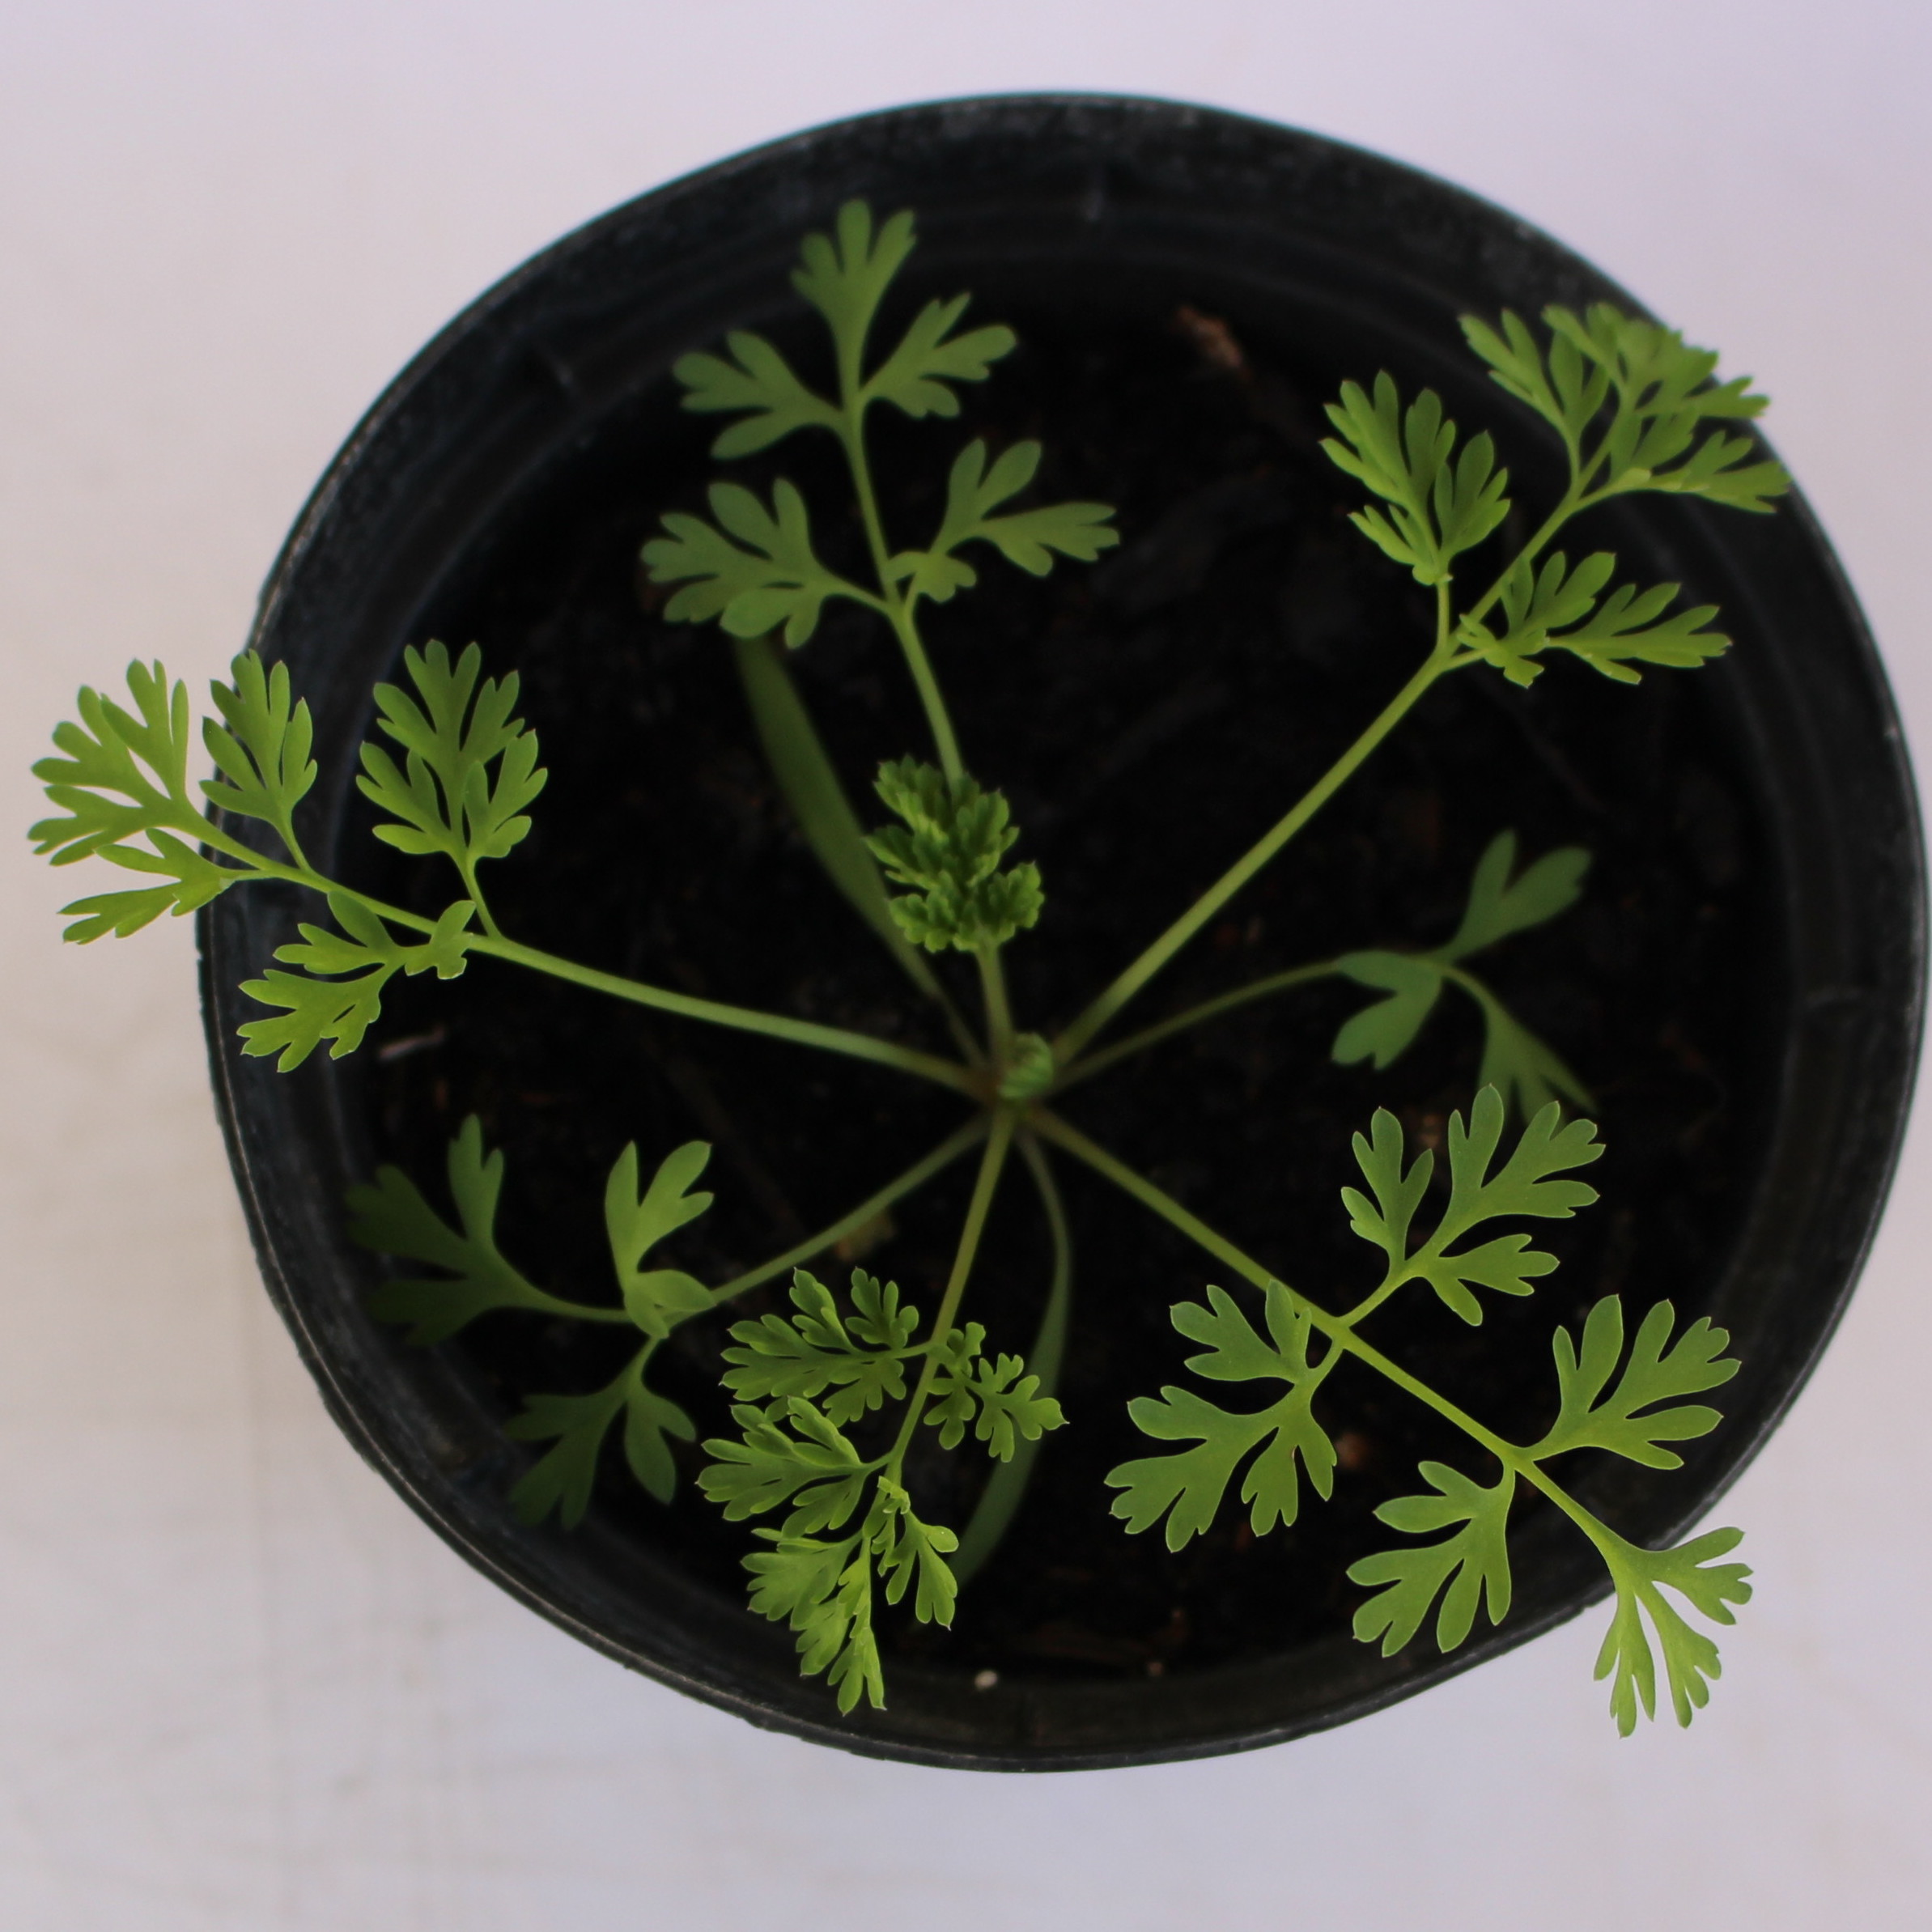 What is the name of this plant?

Fumaria officinalis
